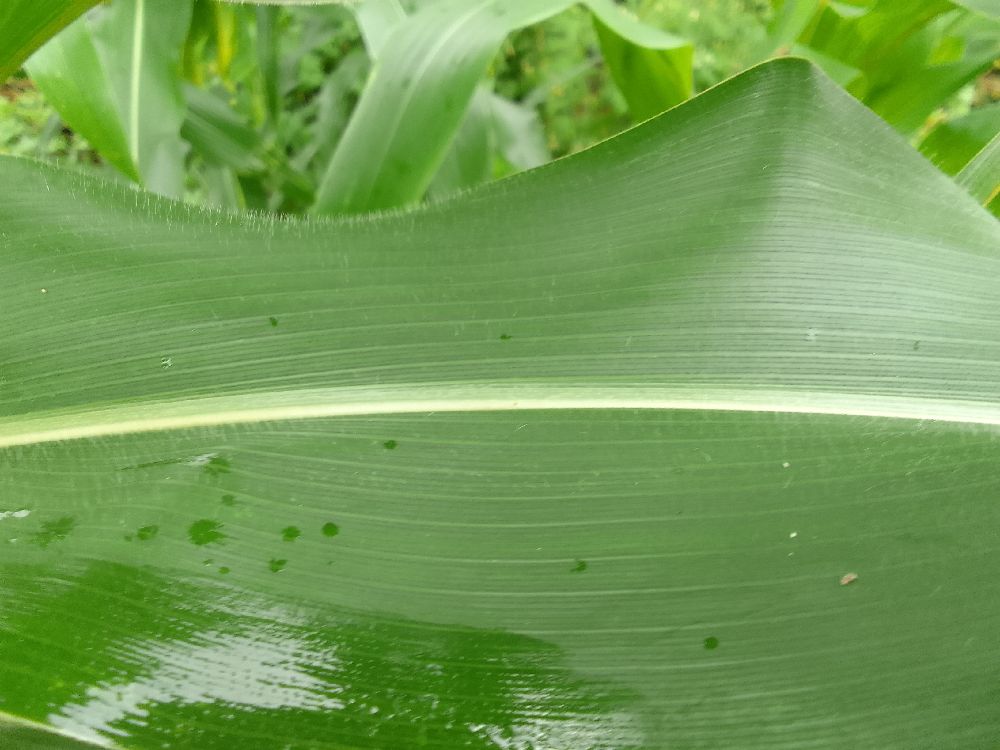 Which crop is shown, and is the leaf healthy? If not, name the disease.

maize, healthy
